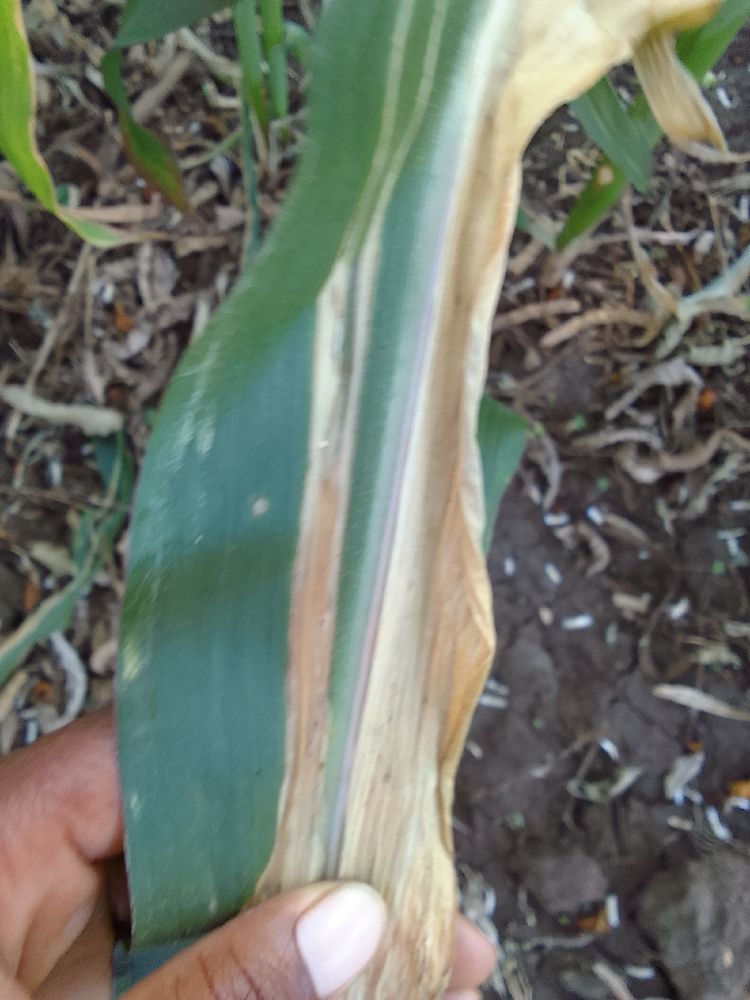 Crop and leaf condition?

maize, maize lethal necrosis
